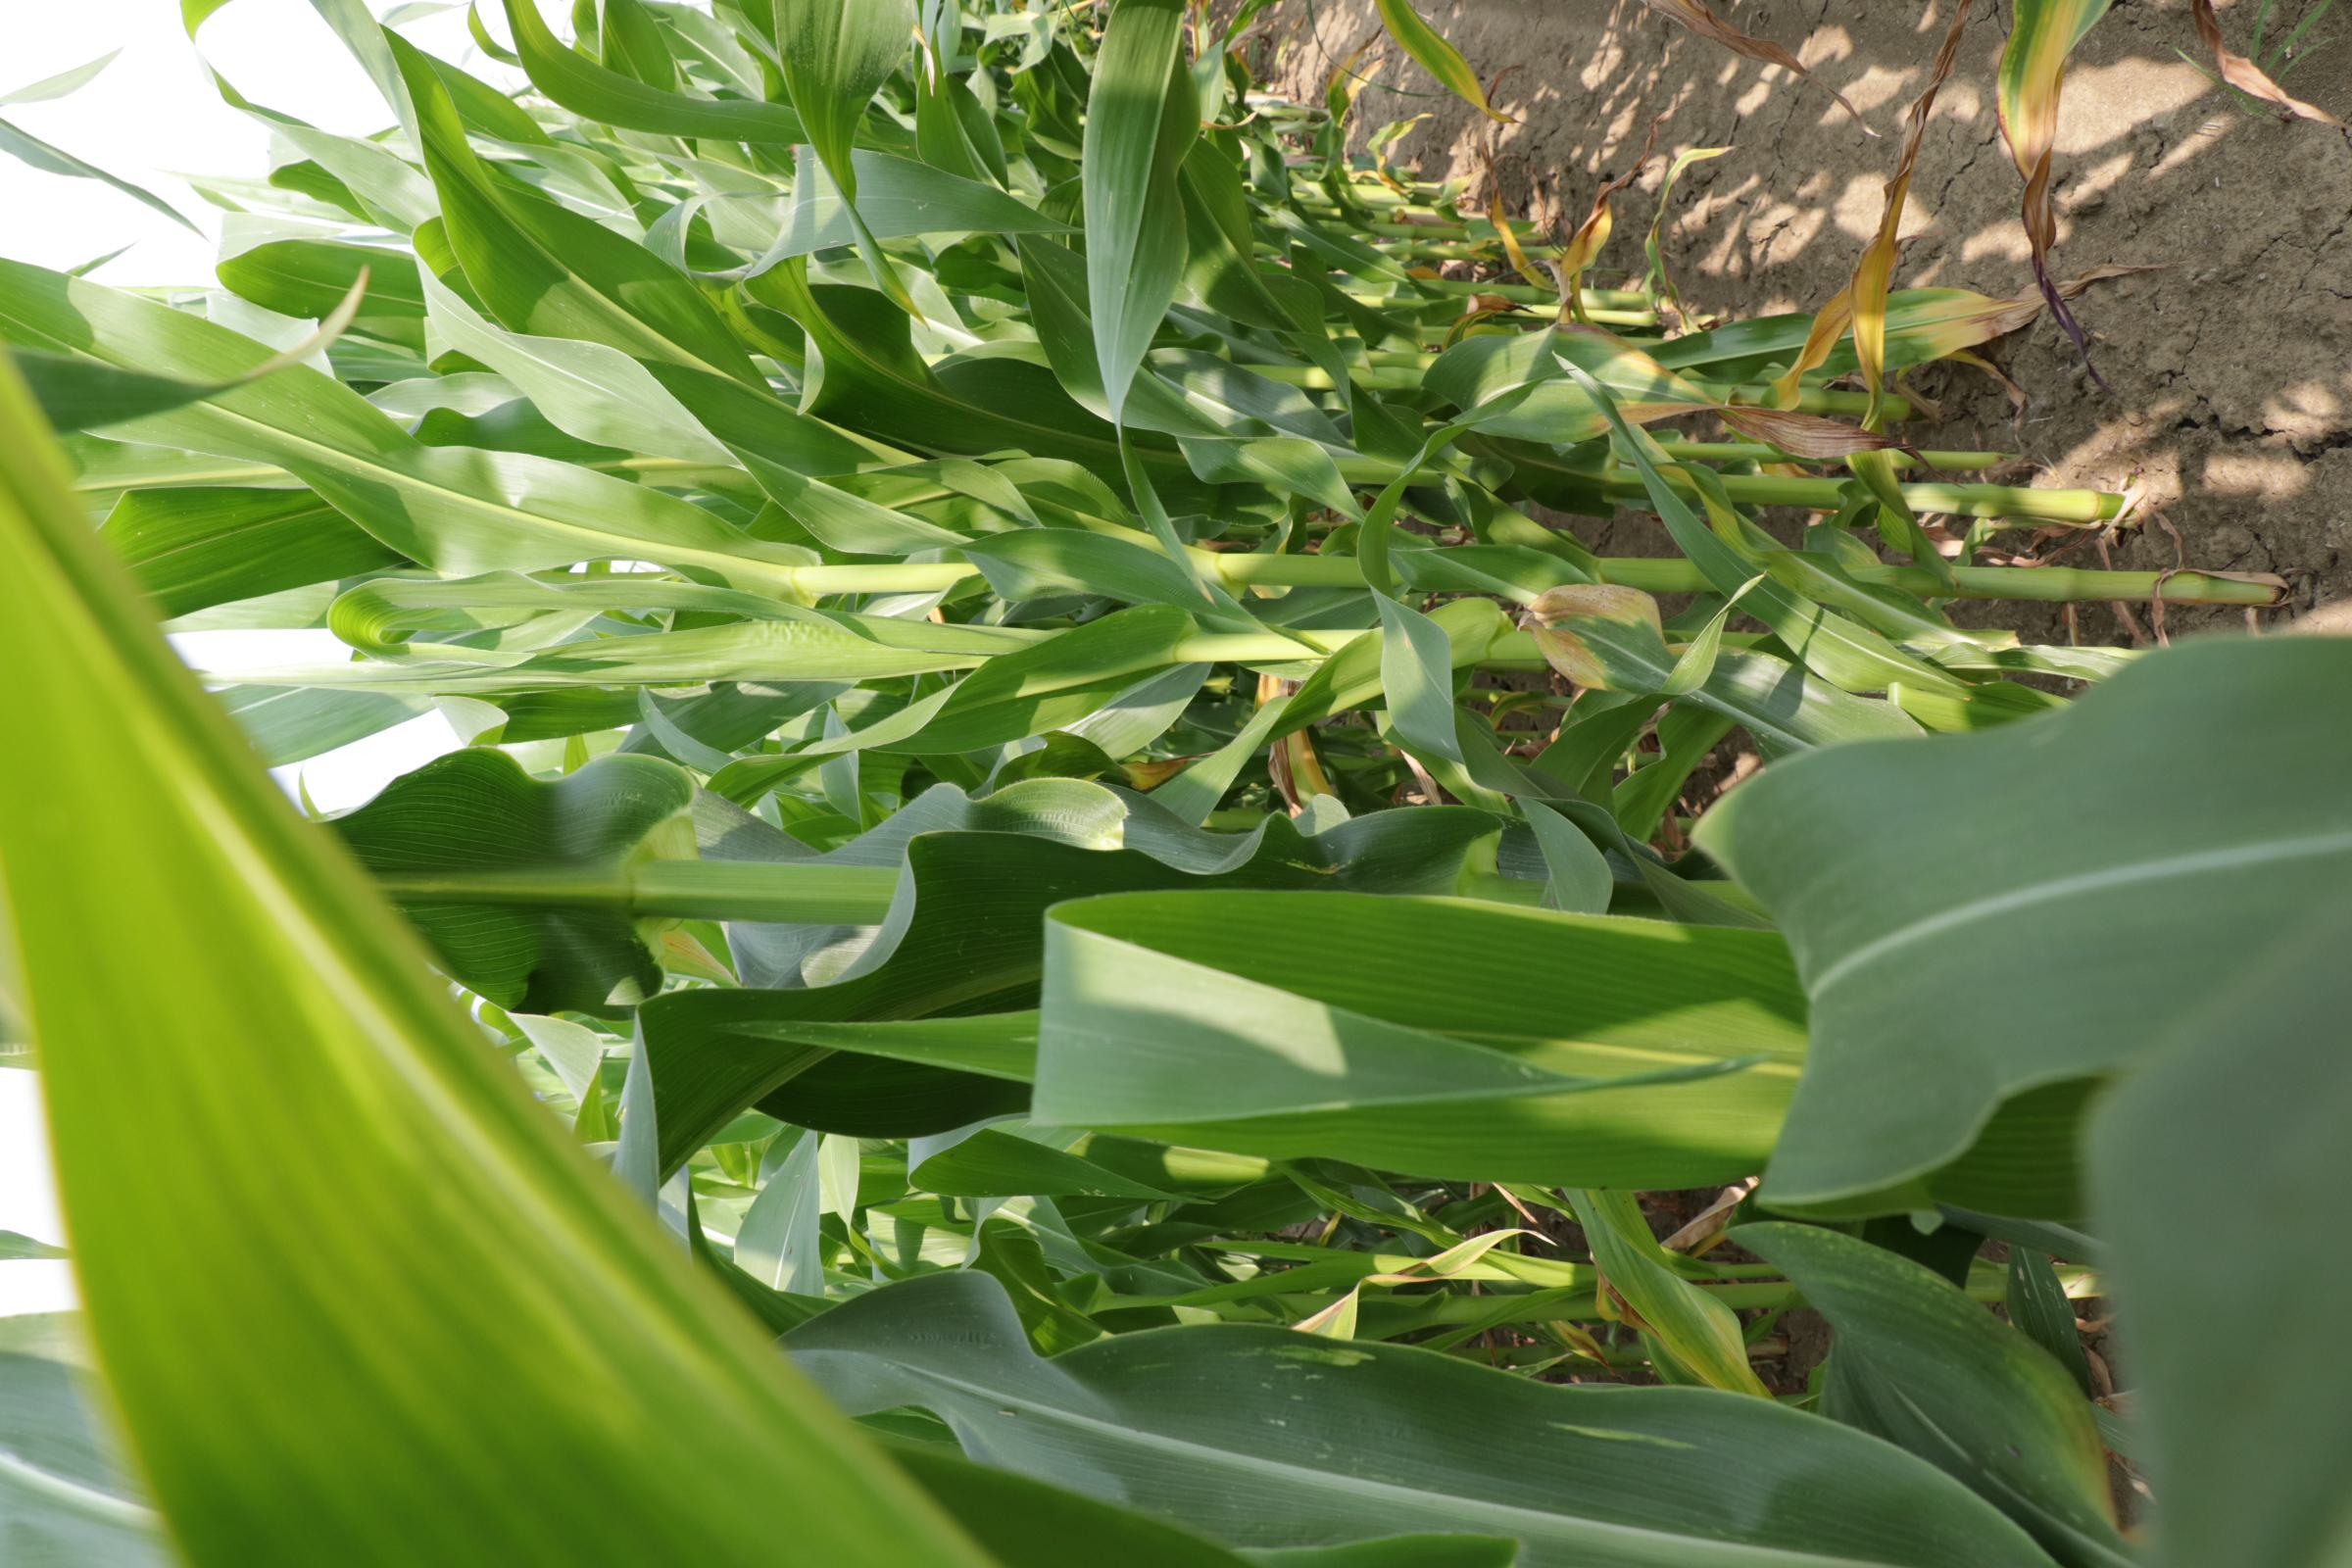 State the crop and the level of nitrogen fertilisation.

maize, full nitrogen fertilisation
